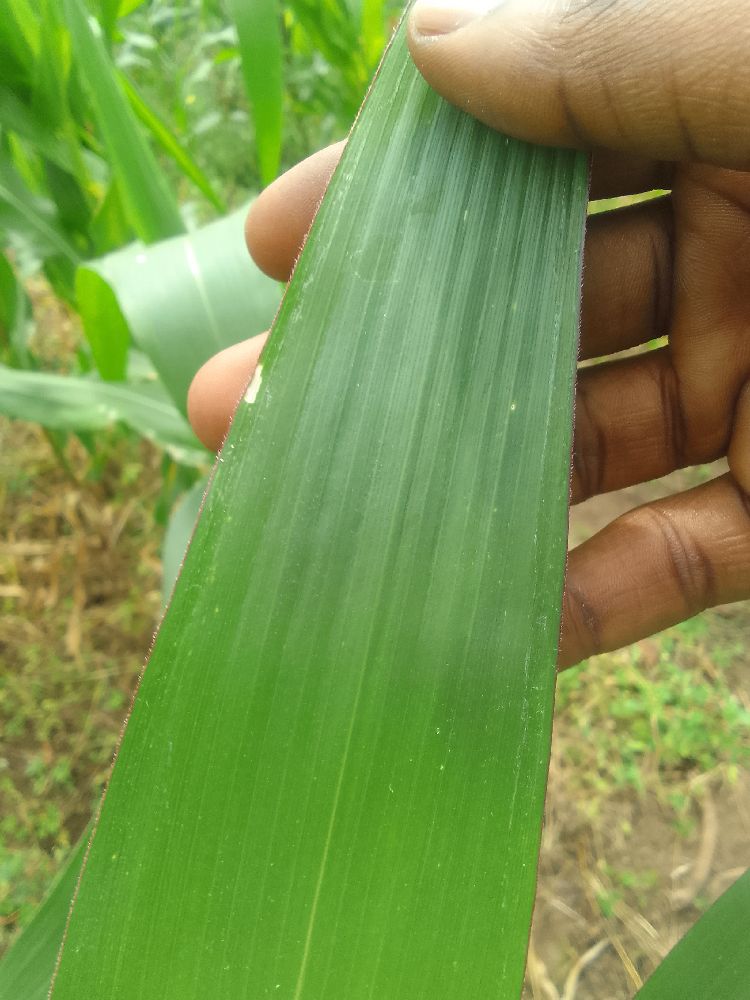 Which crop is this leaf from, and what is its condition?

maize, healthy
